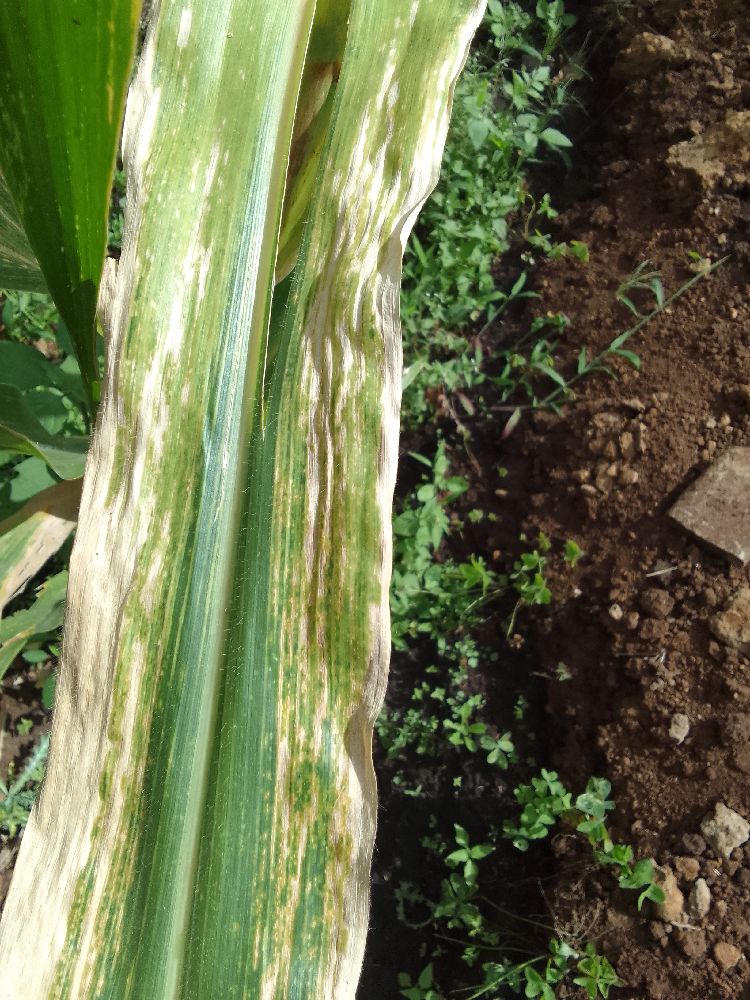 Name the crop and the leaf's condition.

maize, maize lethal necrosis
